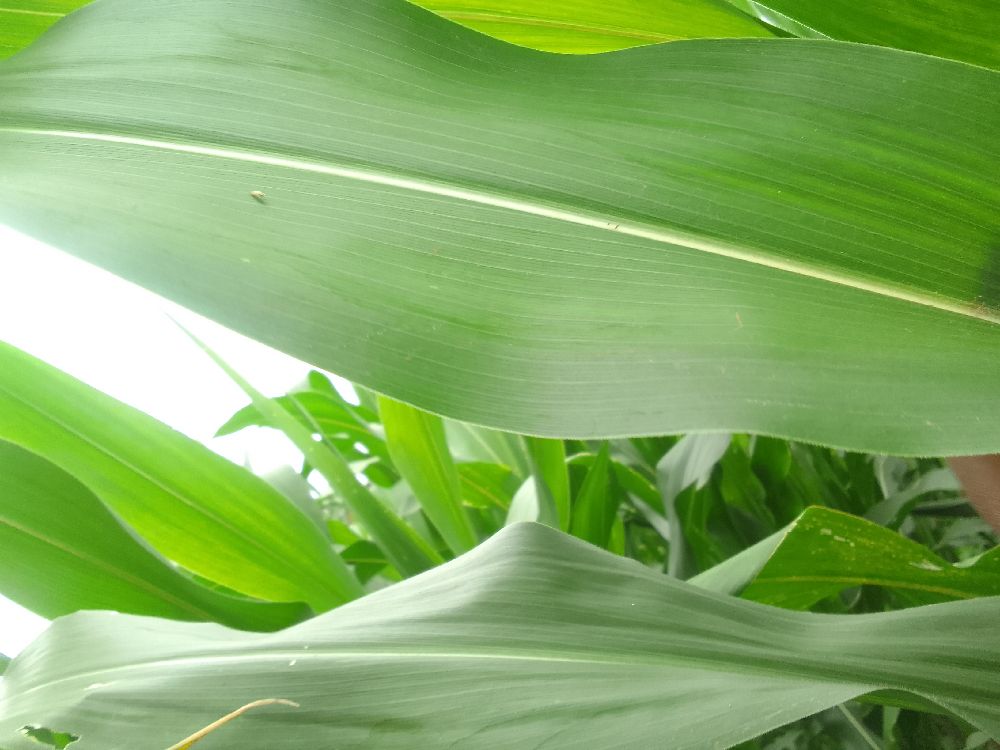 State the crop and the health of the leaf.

maize, healthy
